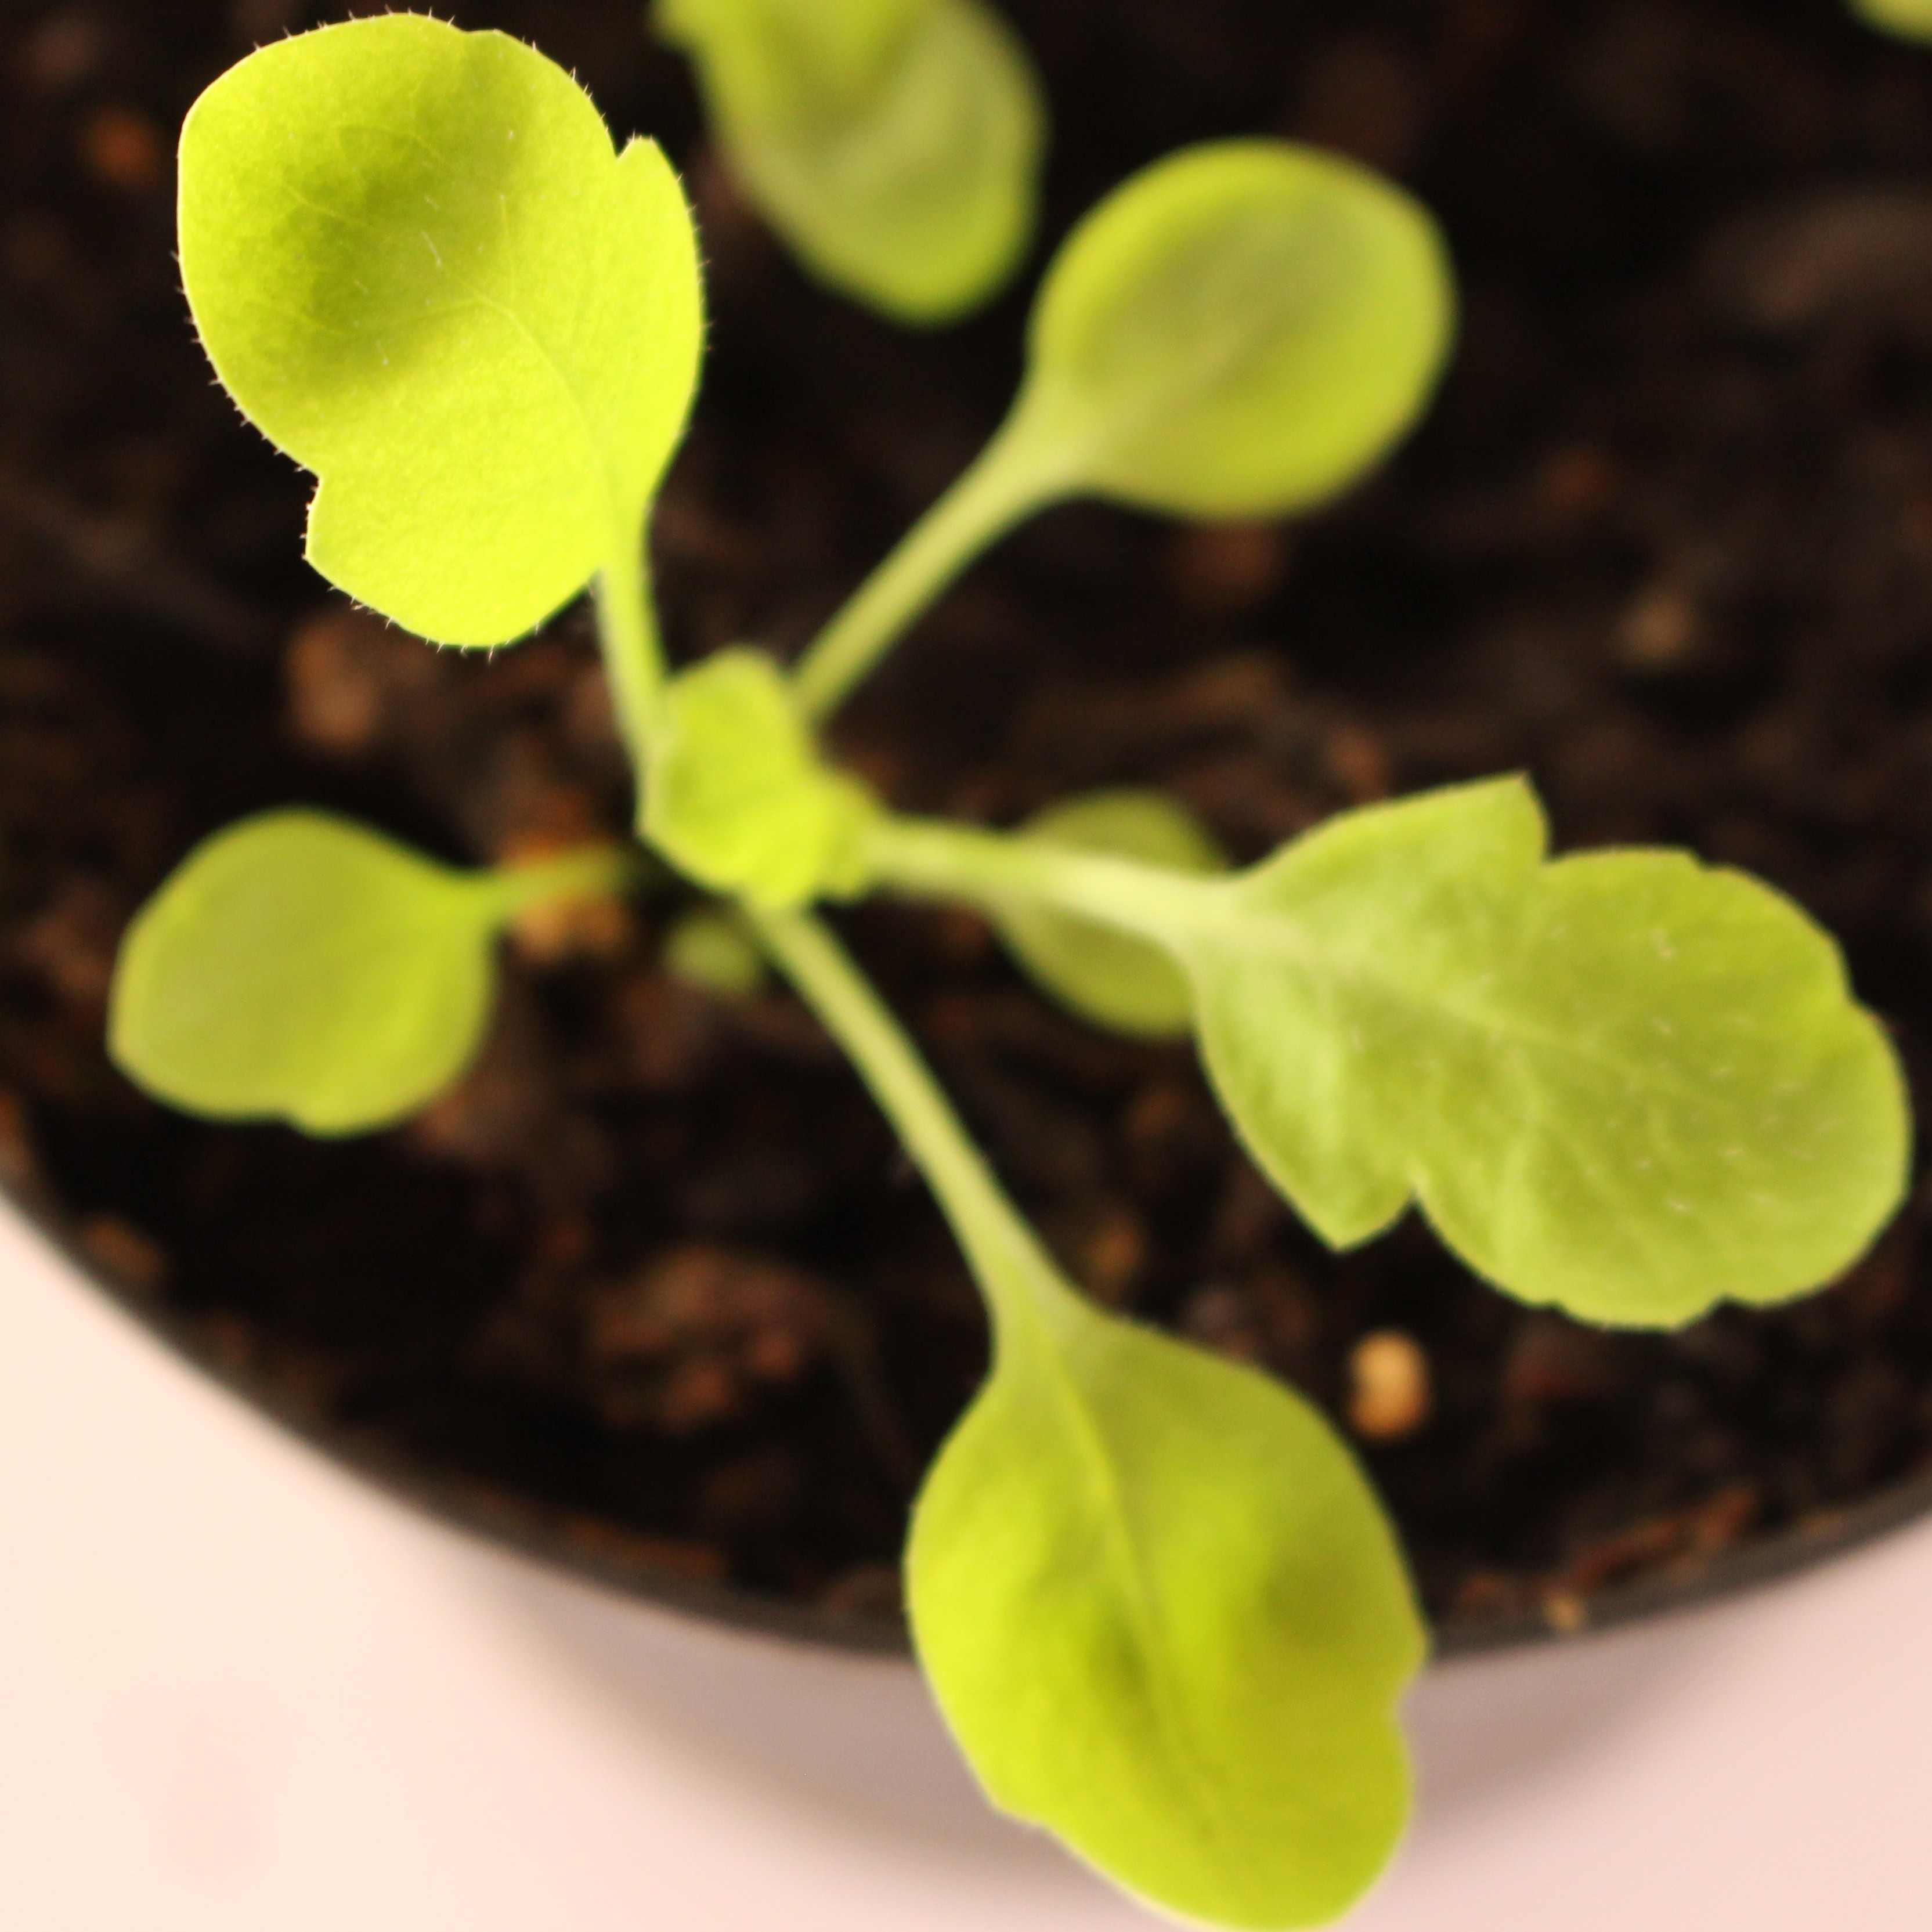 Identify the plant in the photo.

Papaver rhoeas
